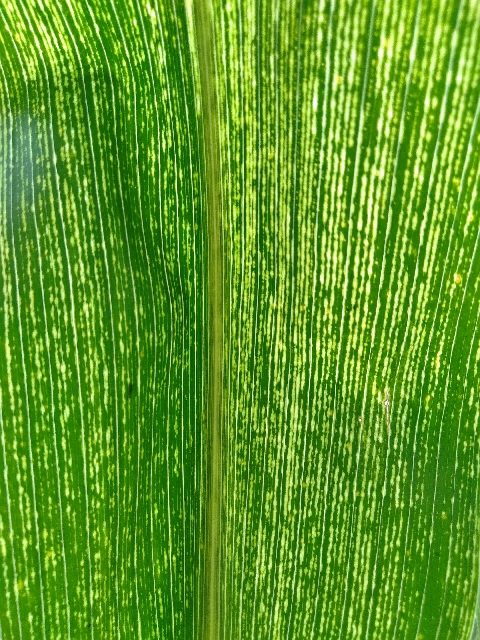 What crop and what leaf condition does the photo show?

maize, maize streak virus
